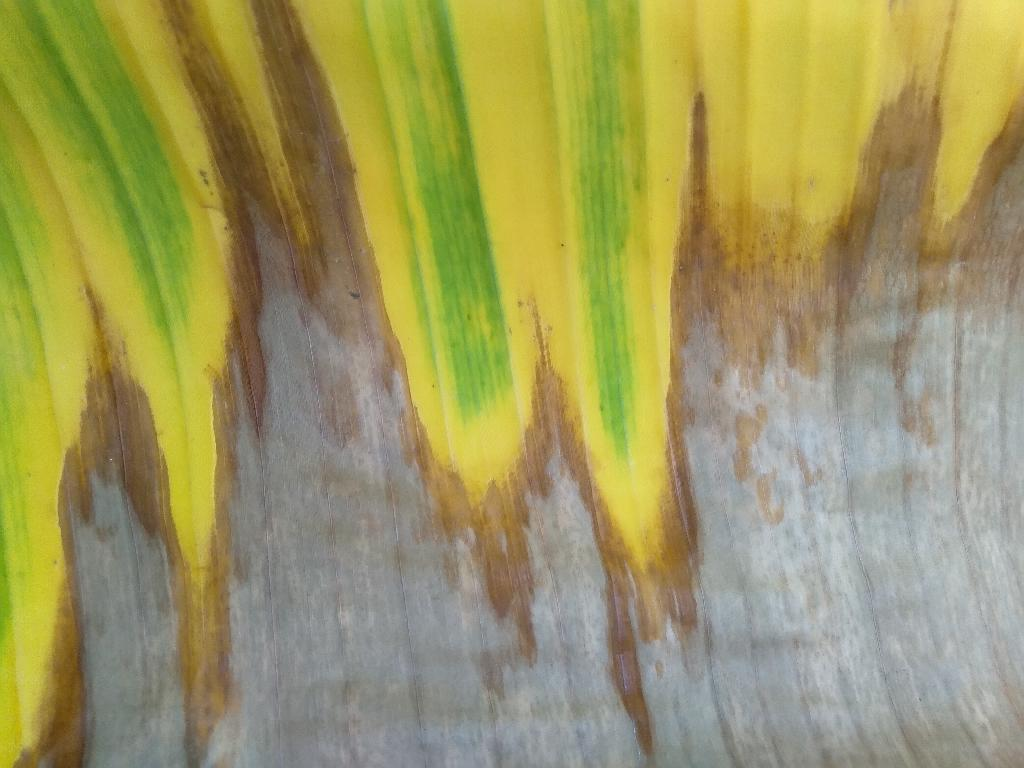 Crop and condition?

banana, fusarium wilt race 1
